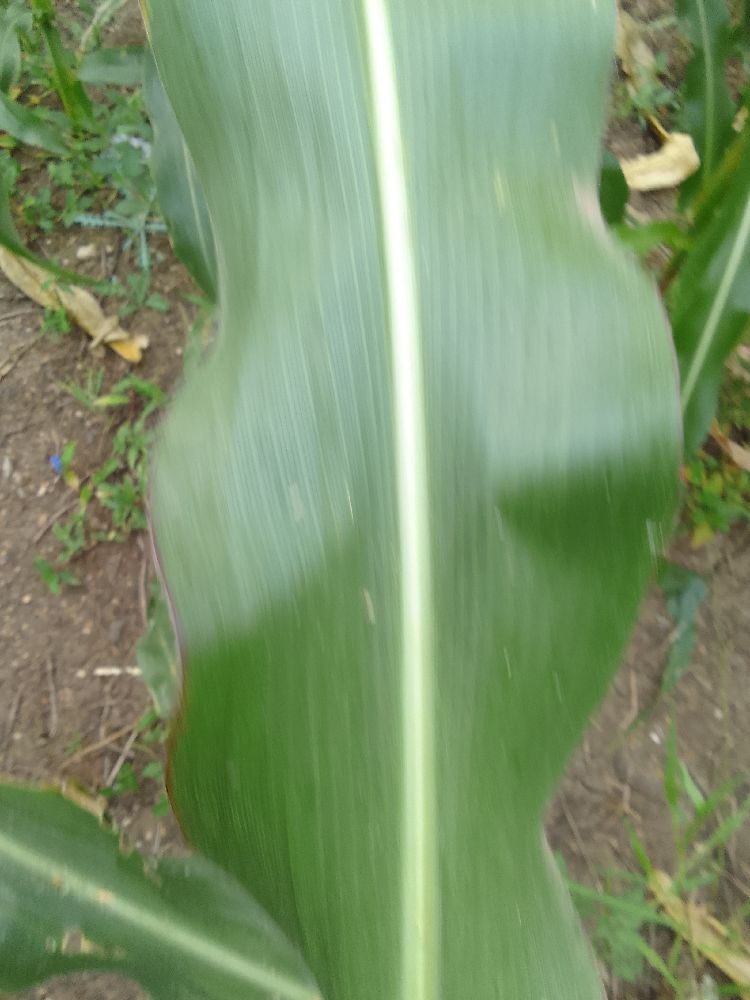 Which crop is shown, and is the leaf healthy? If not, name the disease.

maize, healthy
